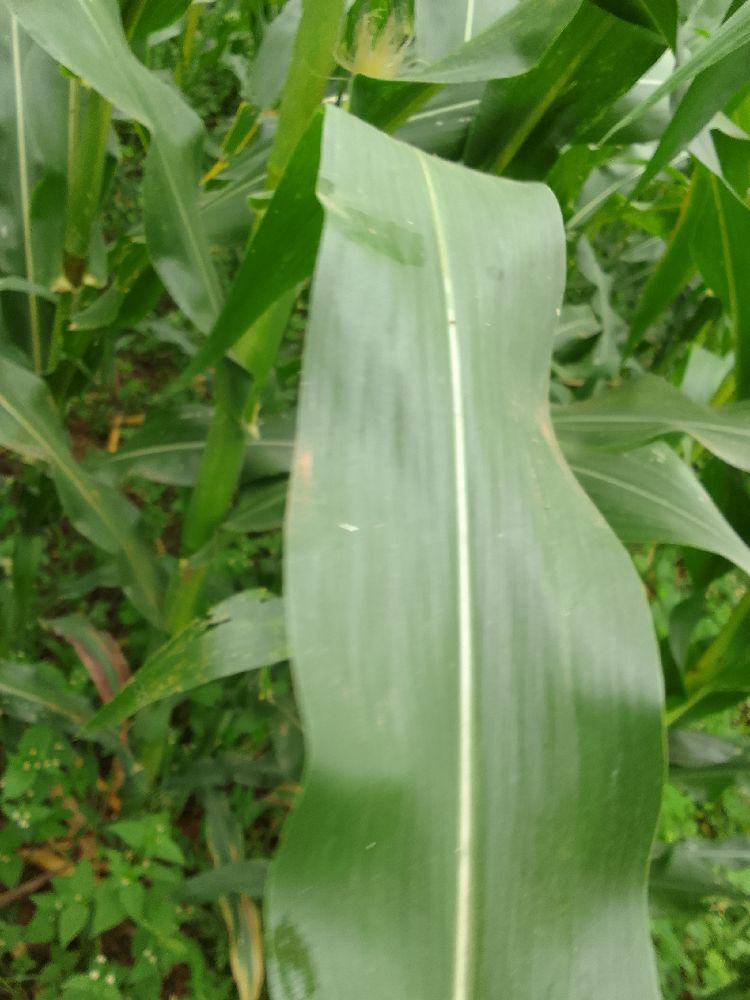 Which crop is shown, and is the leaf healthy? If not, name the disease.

maize, healthy
